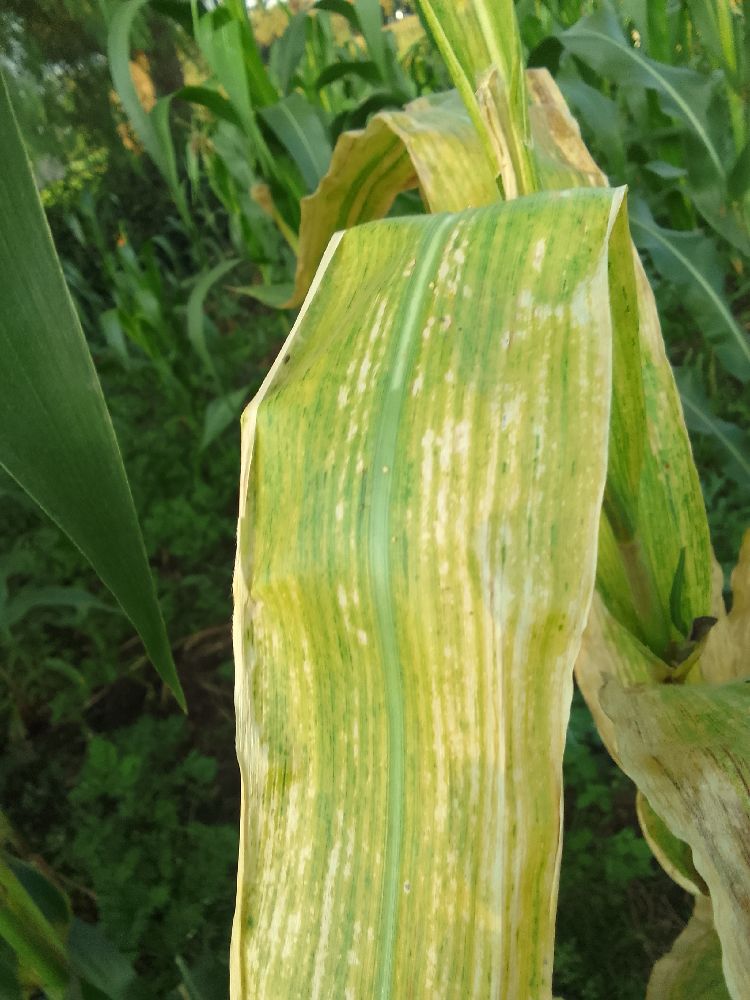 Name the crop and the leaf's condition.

maize, maize lethal necrosis
